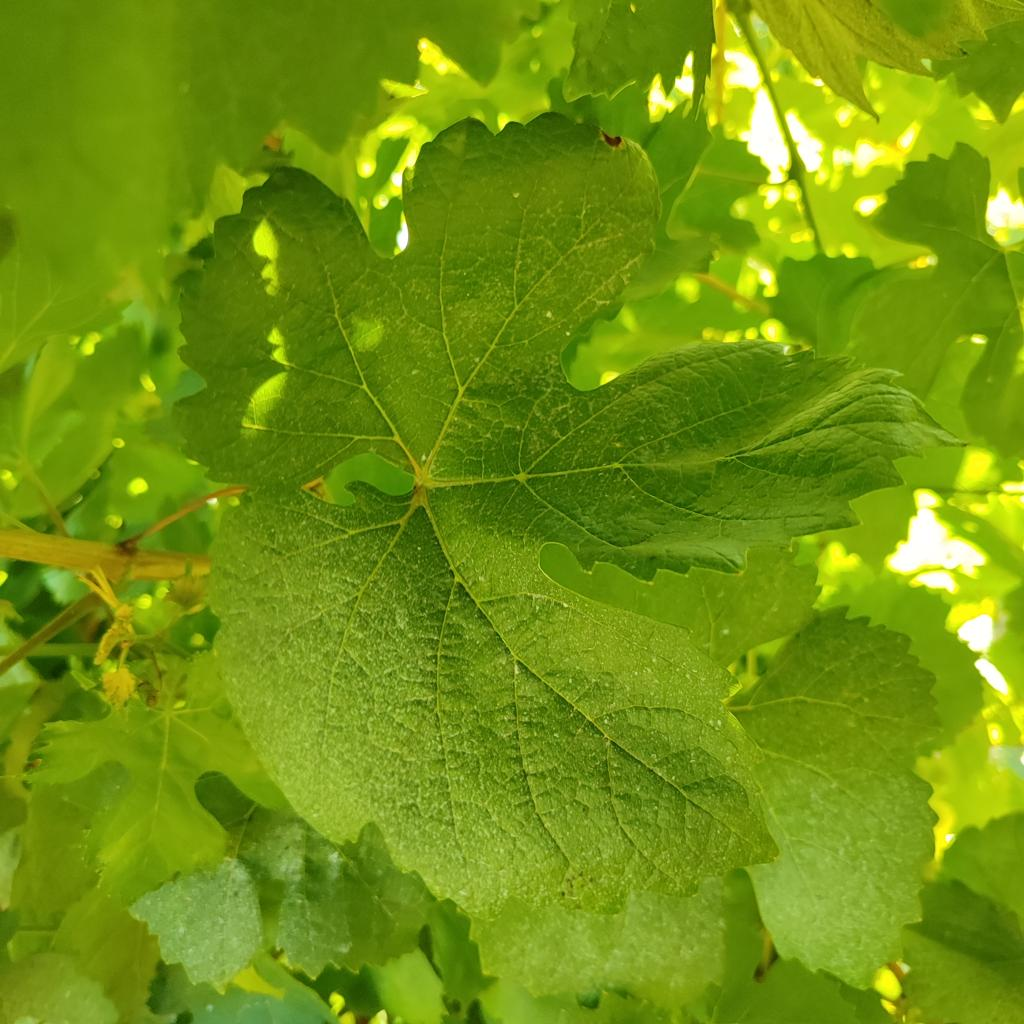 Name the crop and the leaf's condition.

grapevine, healthy
